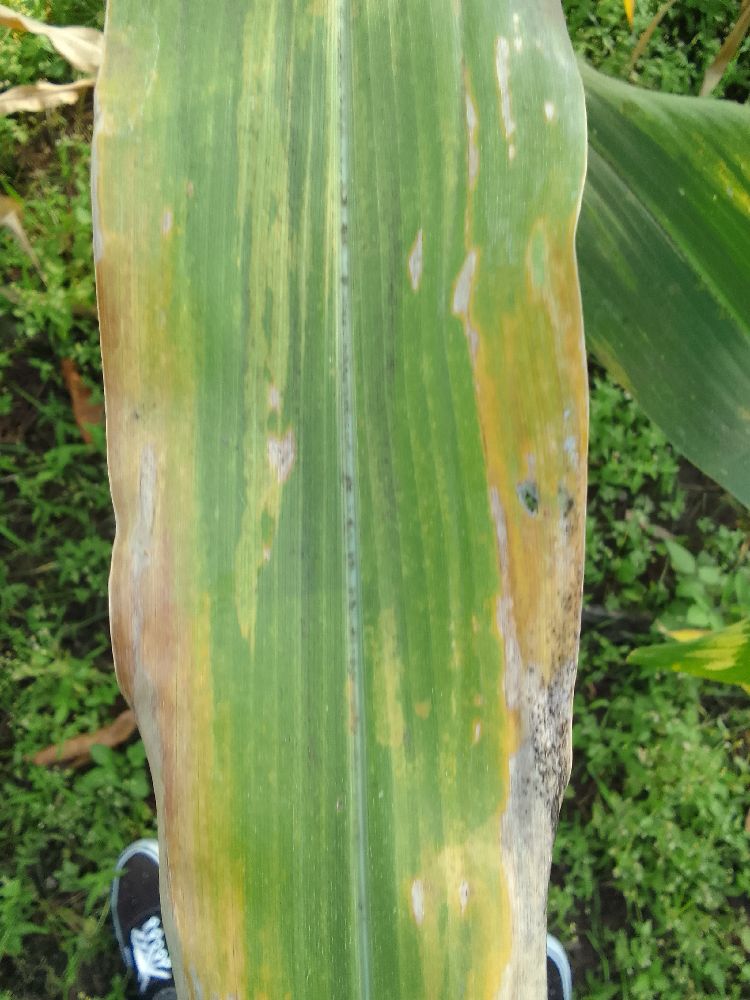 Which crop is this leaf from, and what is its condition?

maize, maize lethal necrosis
